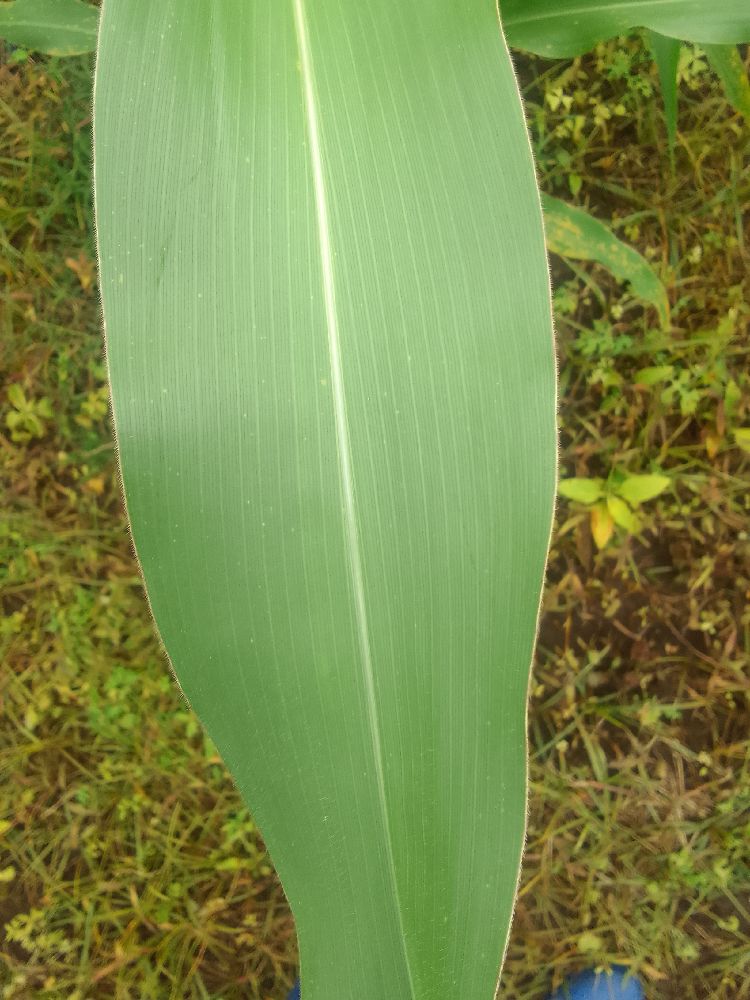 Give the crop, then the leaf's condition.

maize, healthy
